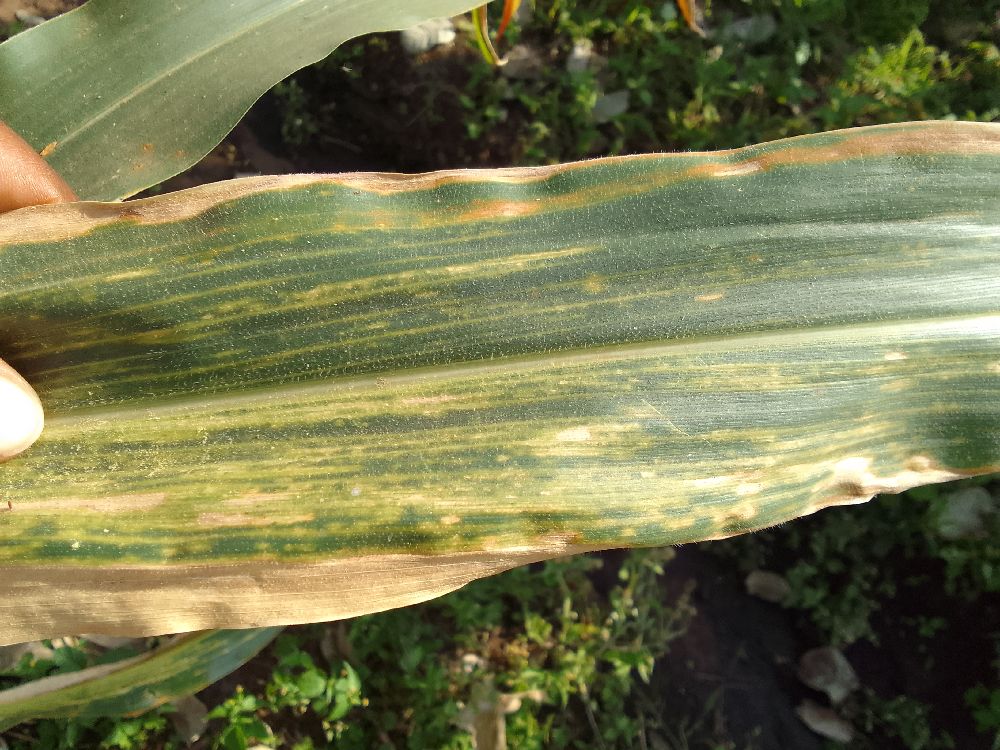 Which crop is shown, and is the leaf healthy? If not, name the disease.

maize, maize lethal necrosis
